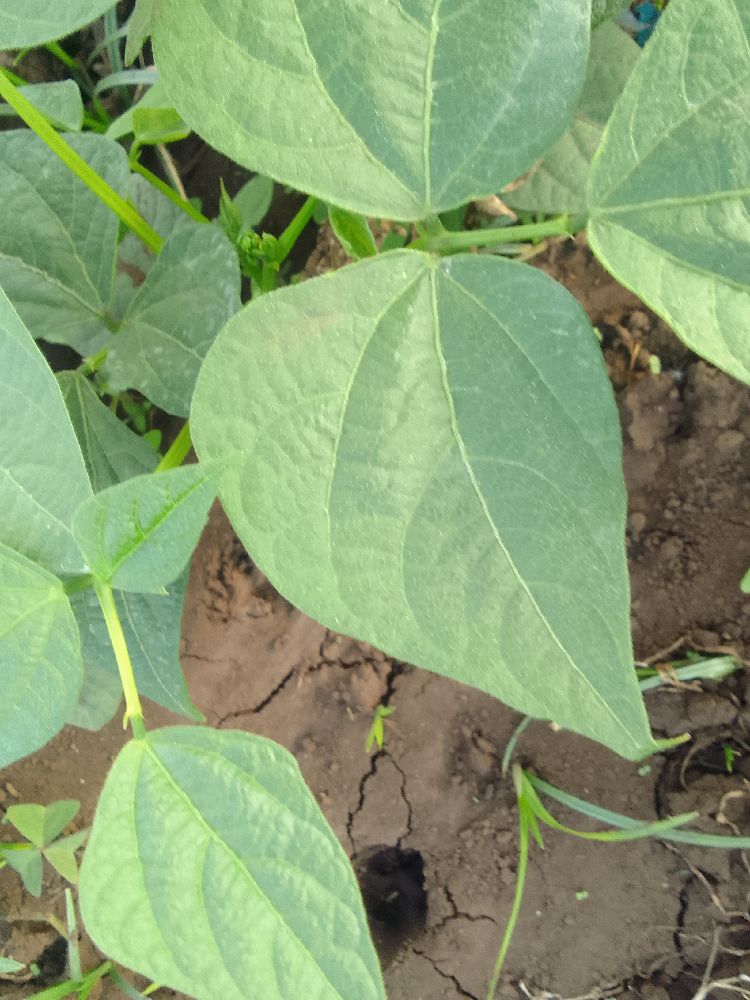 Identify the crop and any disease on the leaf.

common bean, healthy
